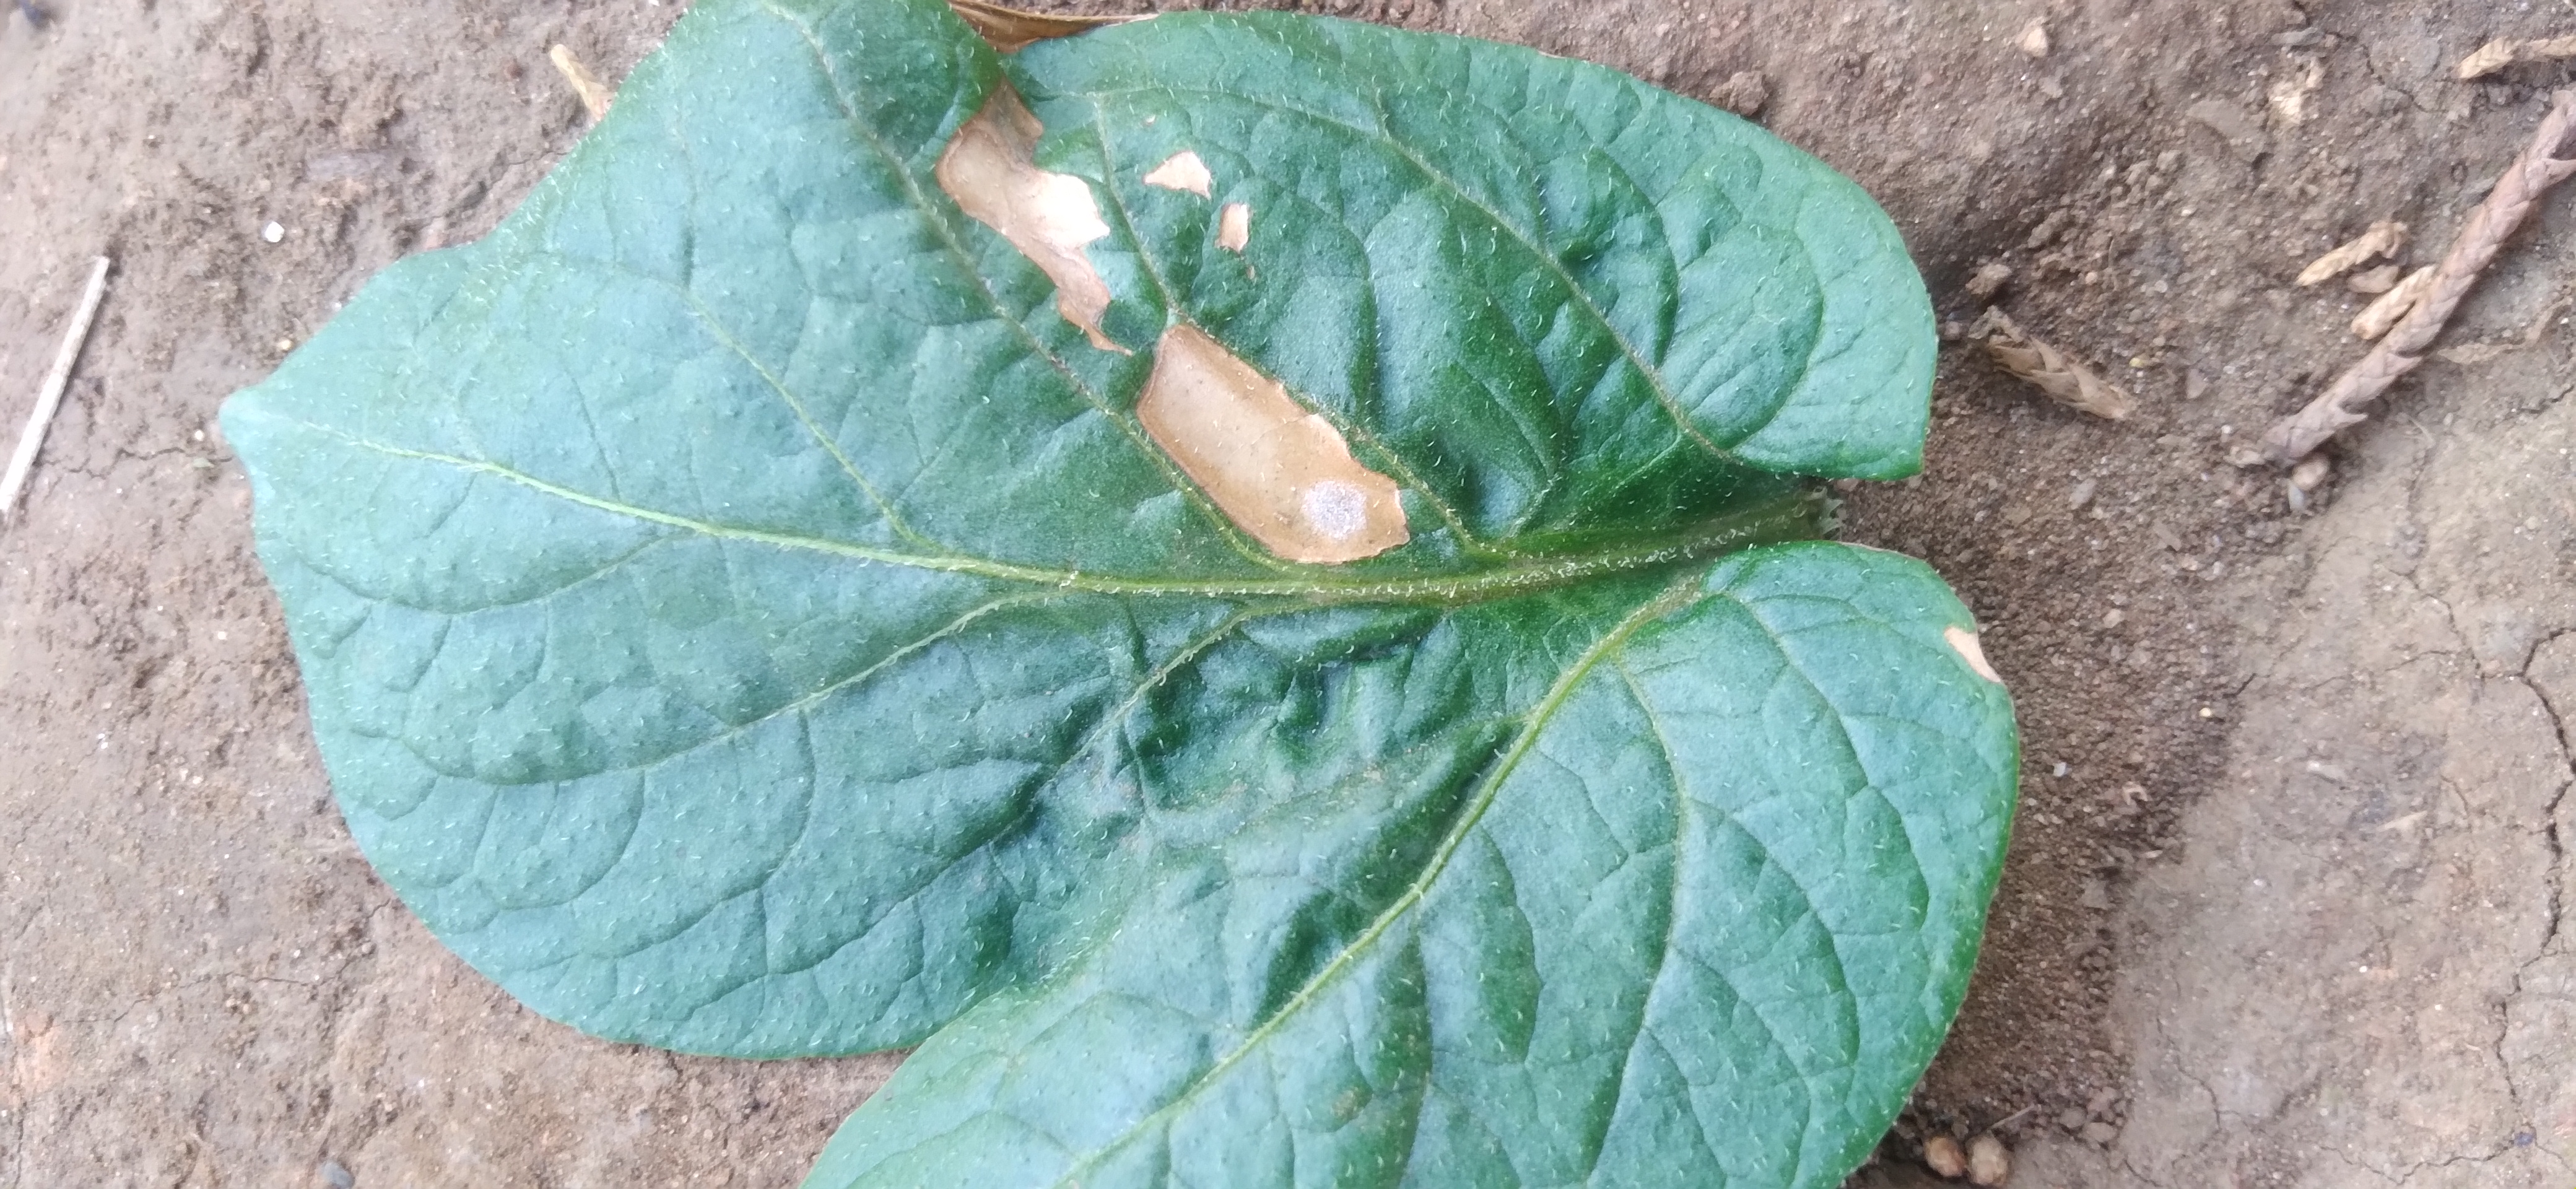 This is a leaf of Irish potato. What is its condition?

early blight
